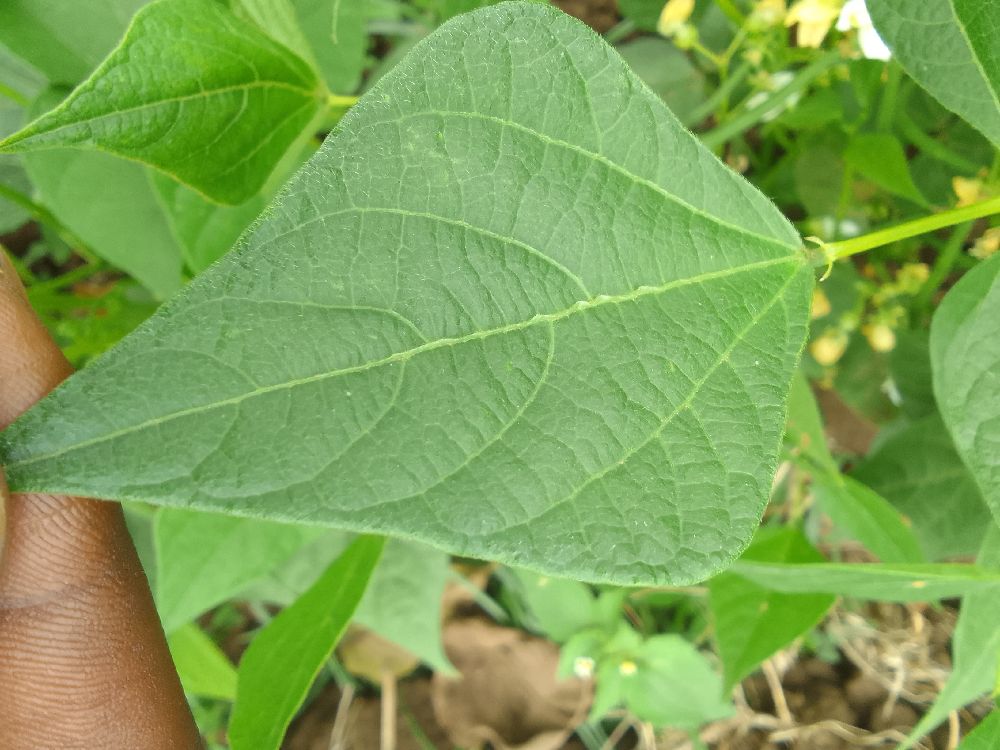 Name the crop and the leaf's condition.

common bean, healthy
